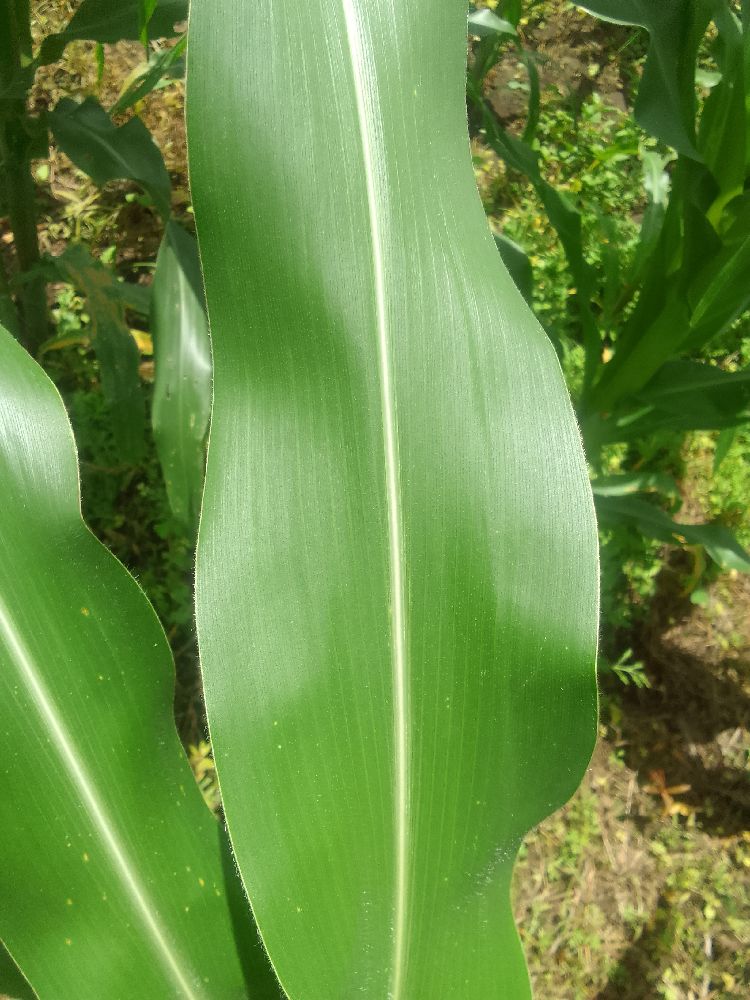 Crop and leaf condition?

maize, healthy
